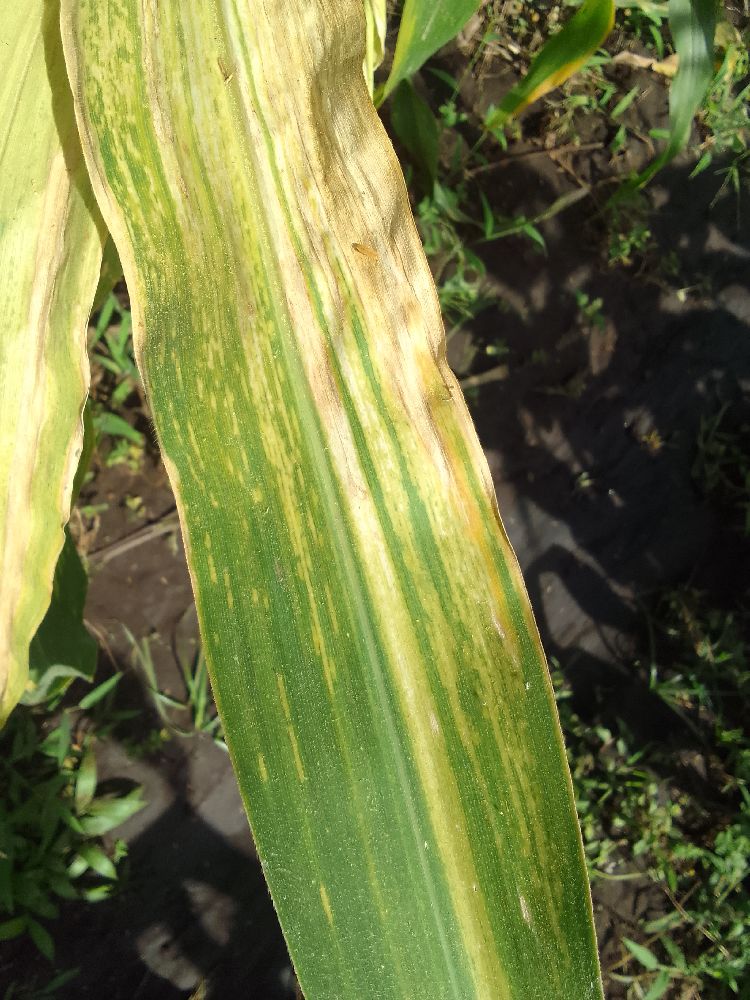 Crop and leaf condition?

maize, maize lethal necrosis
